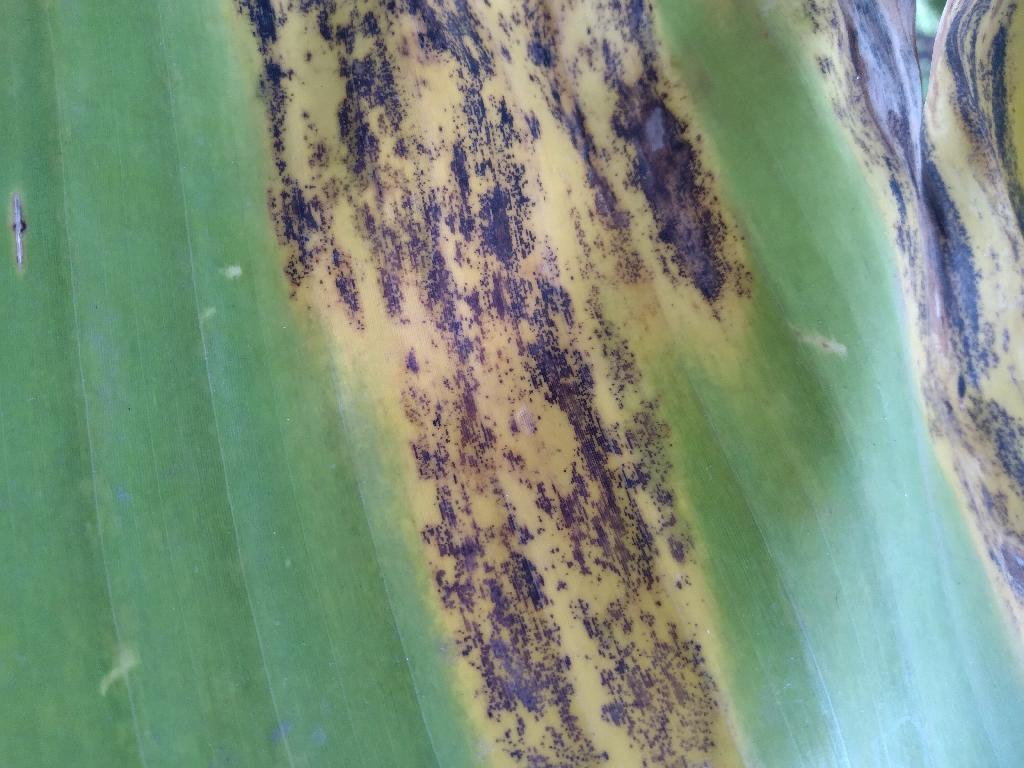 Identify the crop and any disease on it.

banana, black sigatoka
